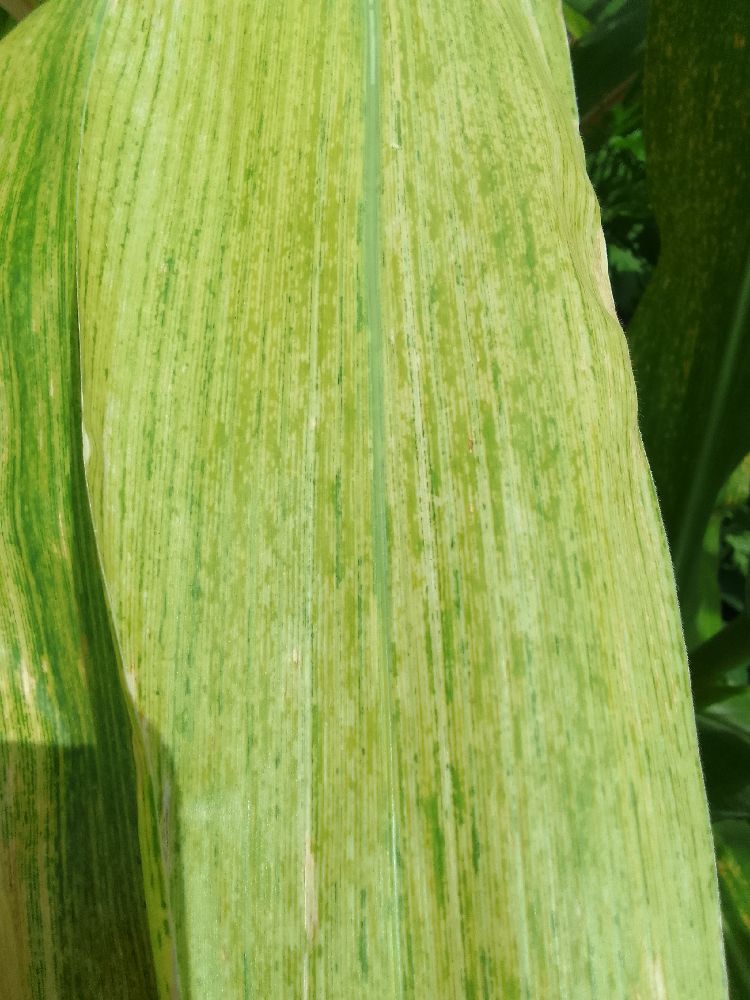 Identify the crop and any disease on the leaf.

maize, maize lethal necrosis
